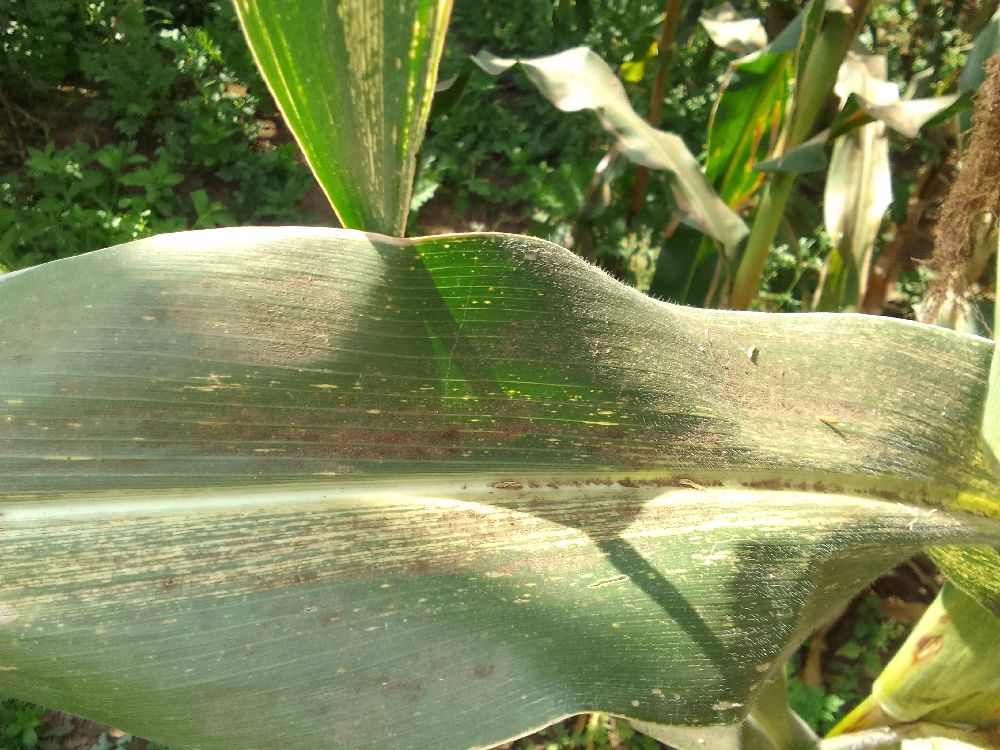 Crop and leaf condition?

maize, maize streak virus
